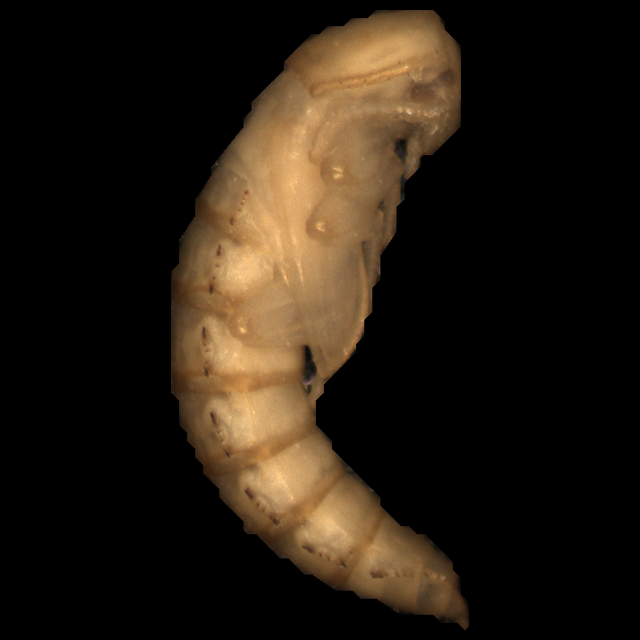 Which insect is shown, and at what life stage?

mealworm pupa
